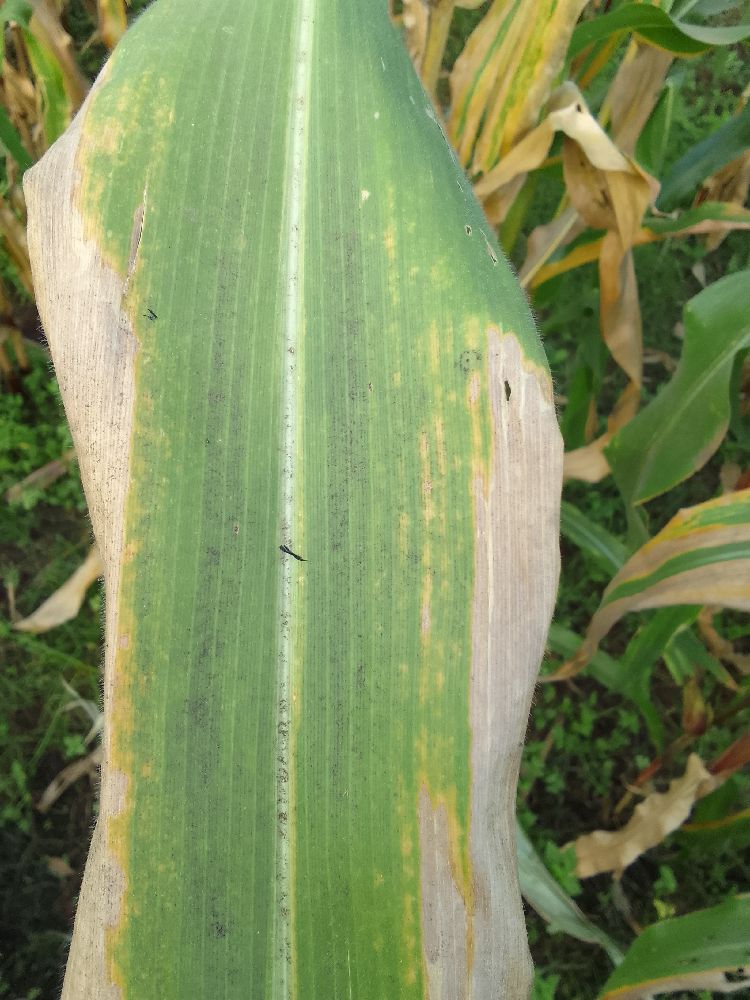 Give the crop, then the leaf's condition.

maize, maize lethal necrosis
